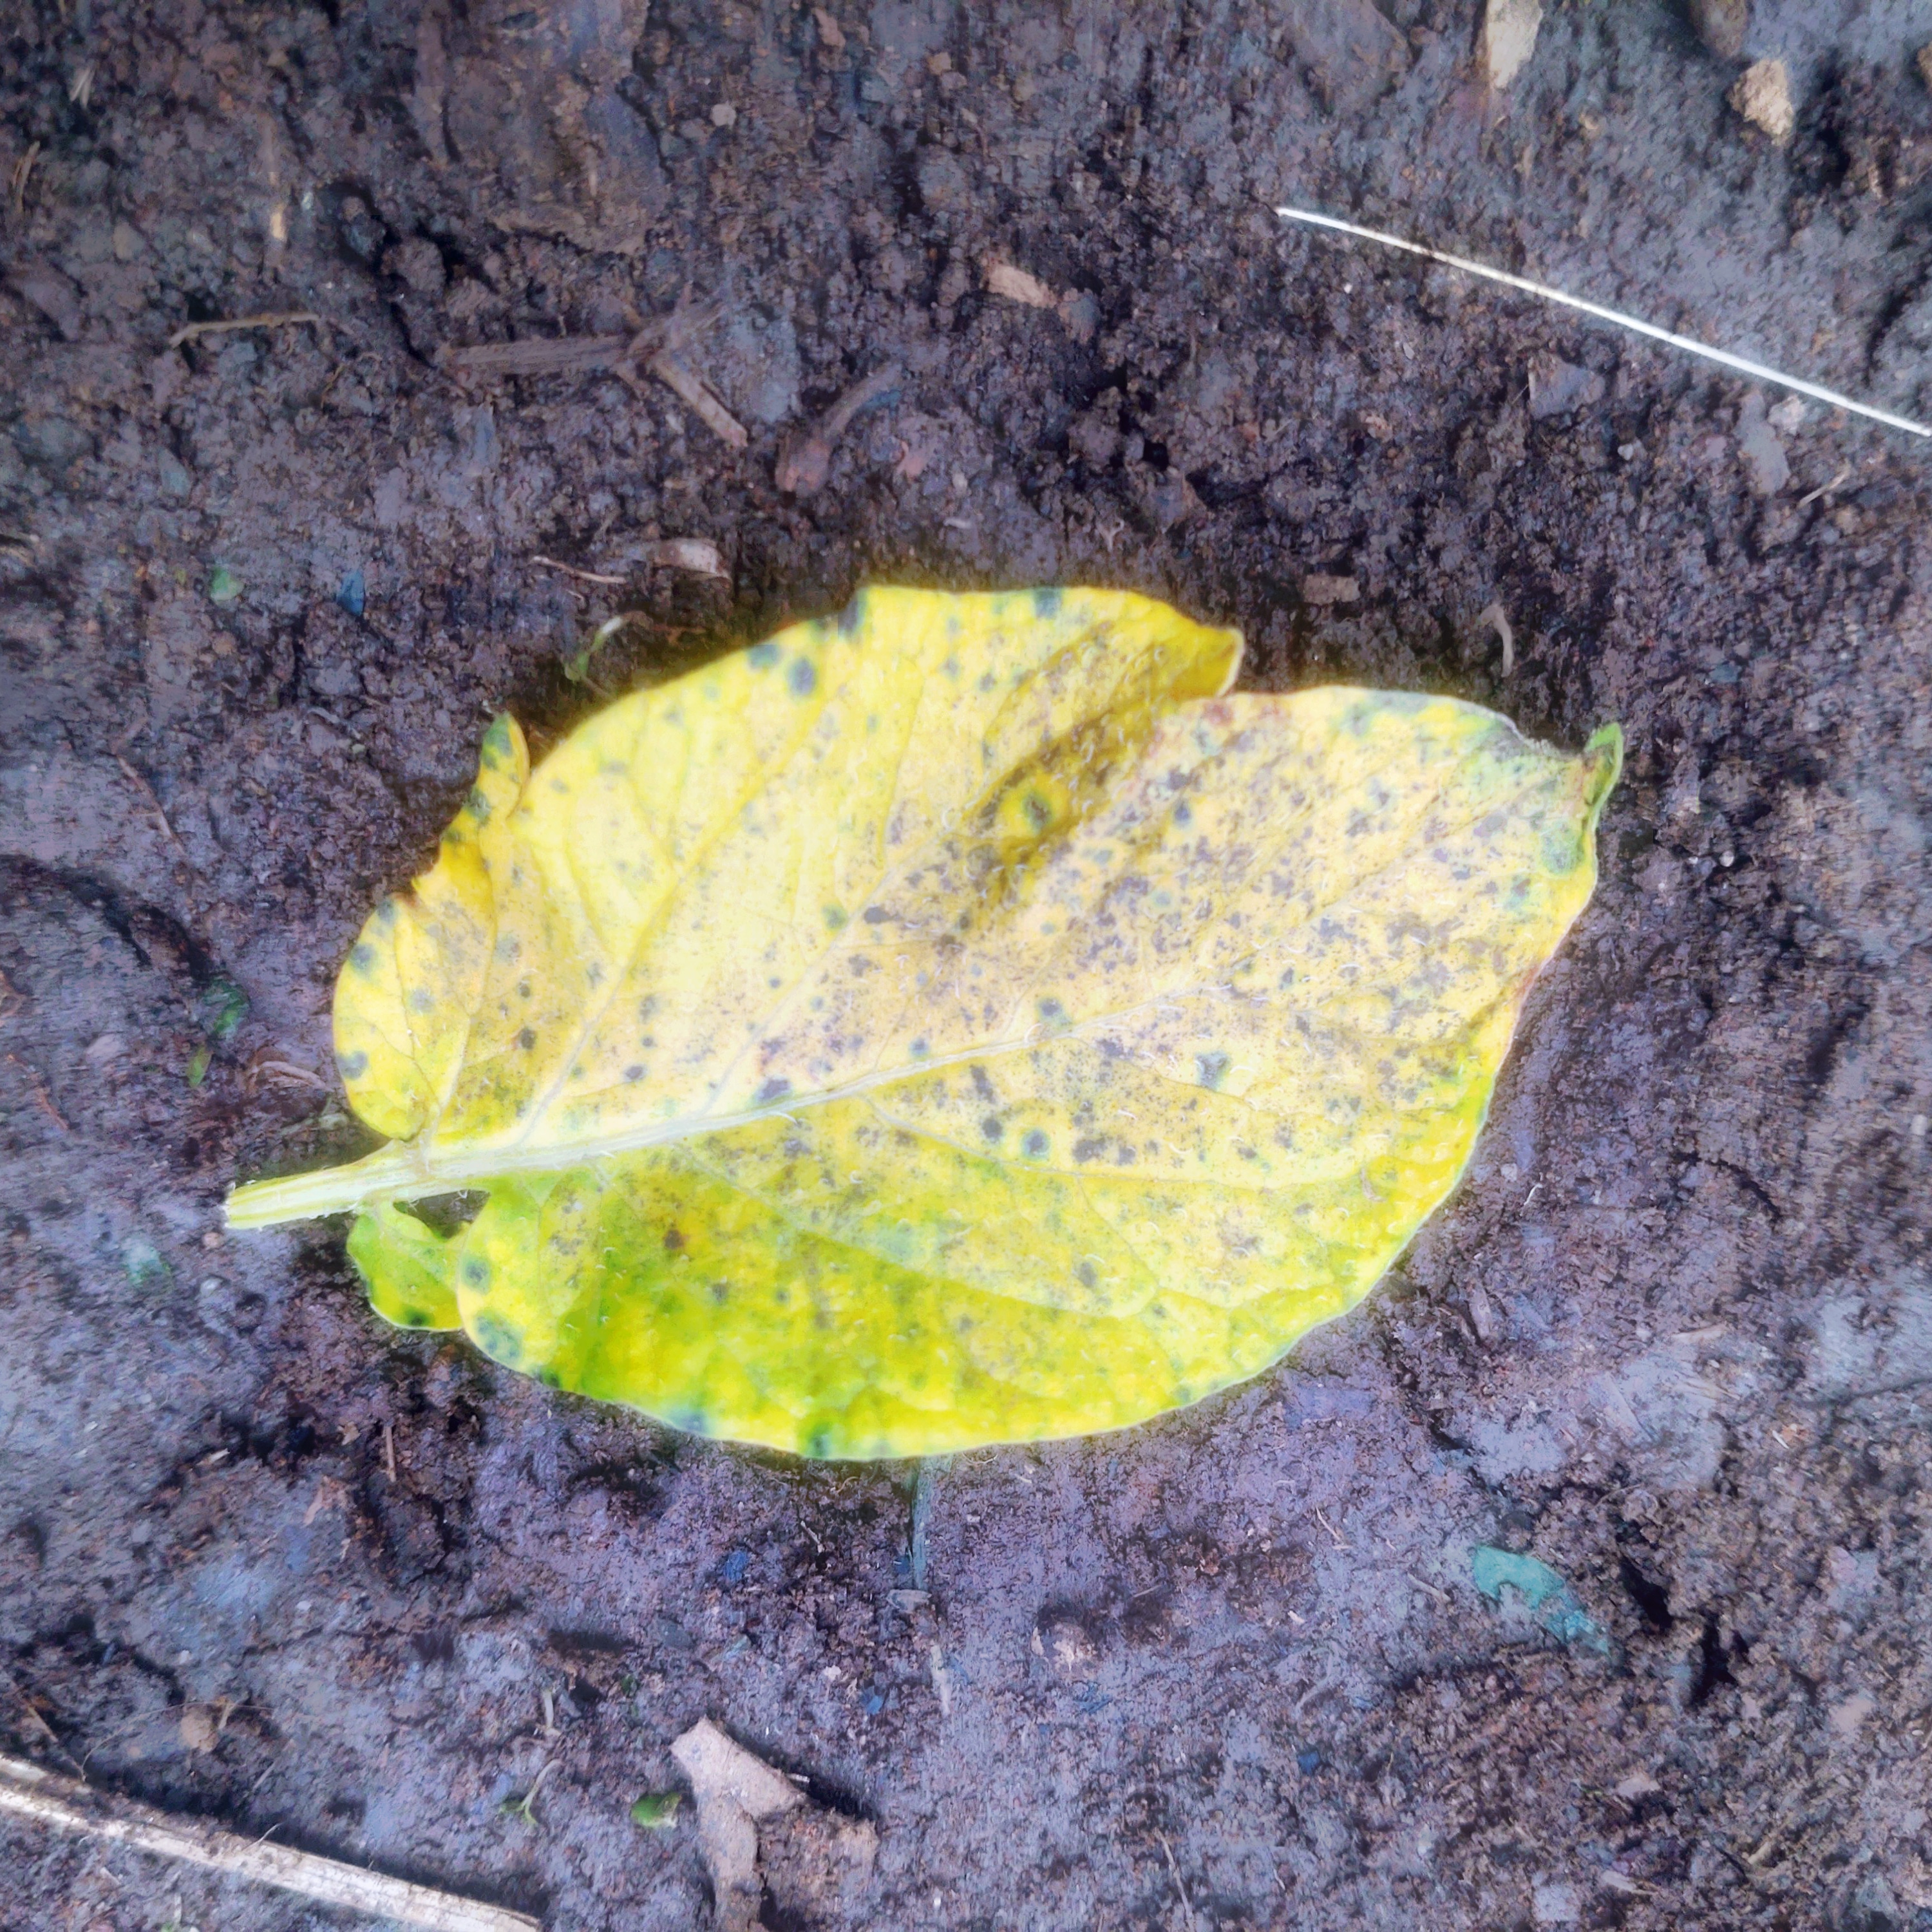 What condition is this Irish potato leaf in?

late blight
